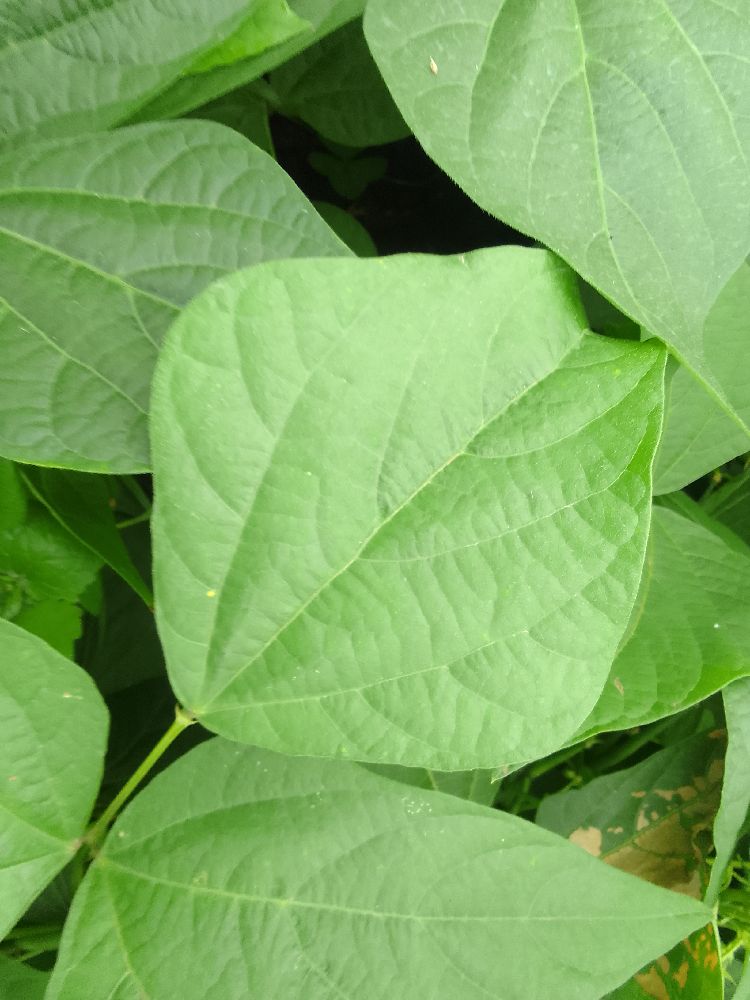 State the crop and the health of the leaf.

common bean, healthy
